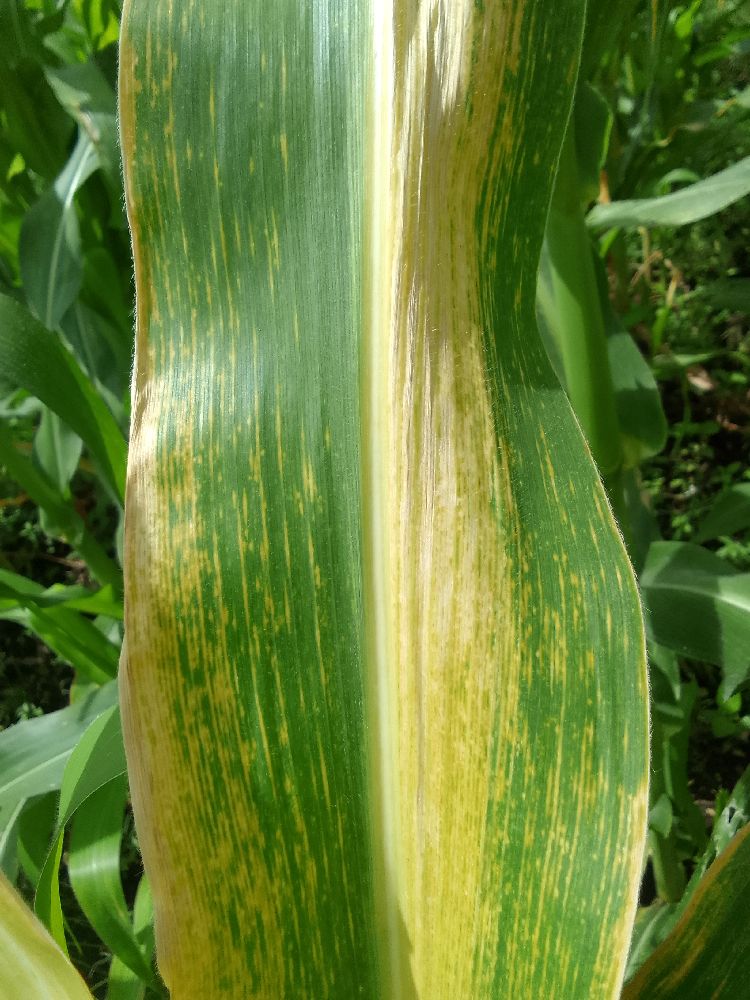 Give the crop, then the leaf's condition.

maize, maize lethal necrosis
